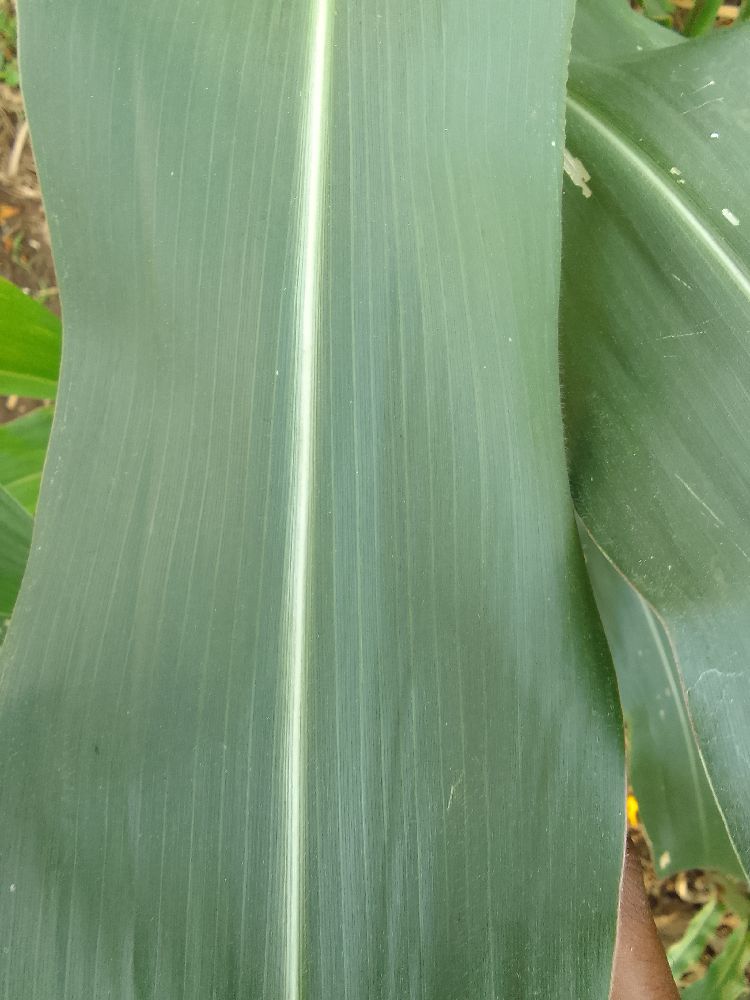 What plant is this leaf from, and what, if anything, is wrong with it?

maize, healthy
